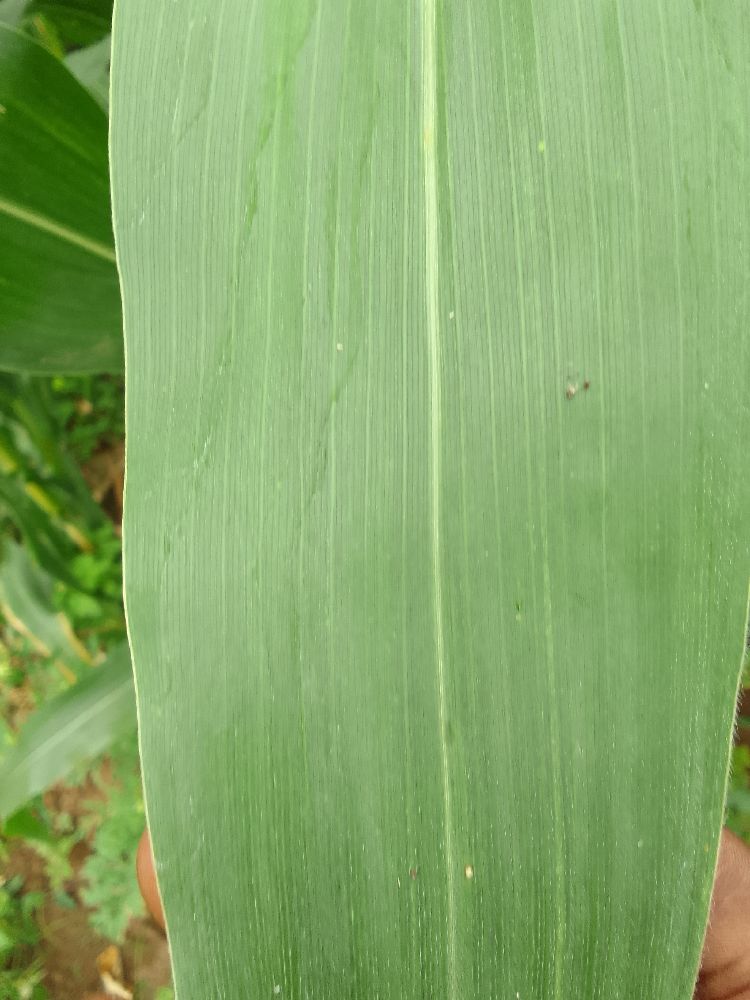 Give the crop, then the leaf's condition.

maize, healthy
